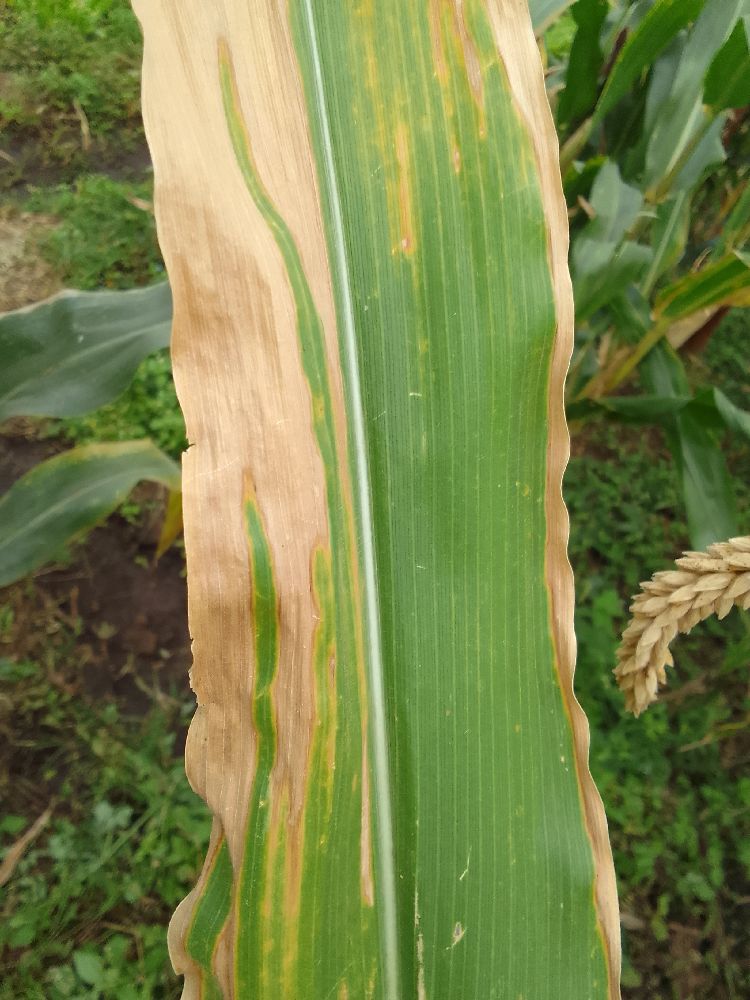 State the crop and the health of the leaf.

maize, maize lethal necrosis
